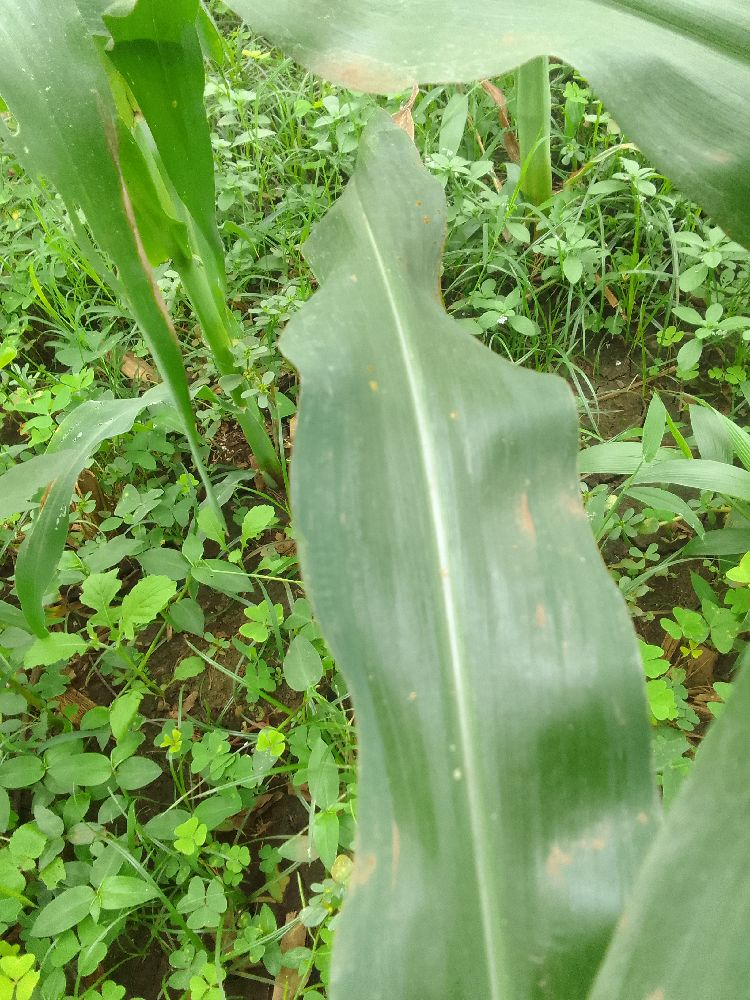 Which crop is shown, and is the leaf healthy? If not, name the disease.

maize, healthy
